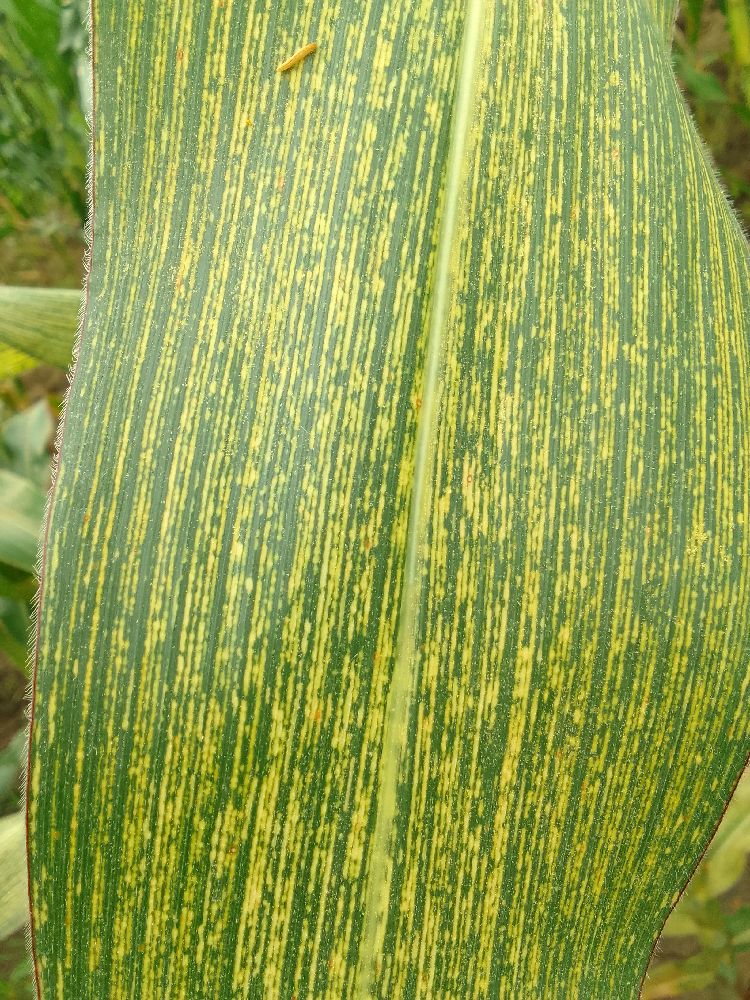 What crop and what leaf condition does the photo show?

maize, maize streak virus
